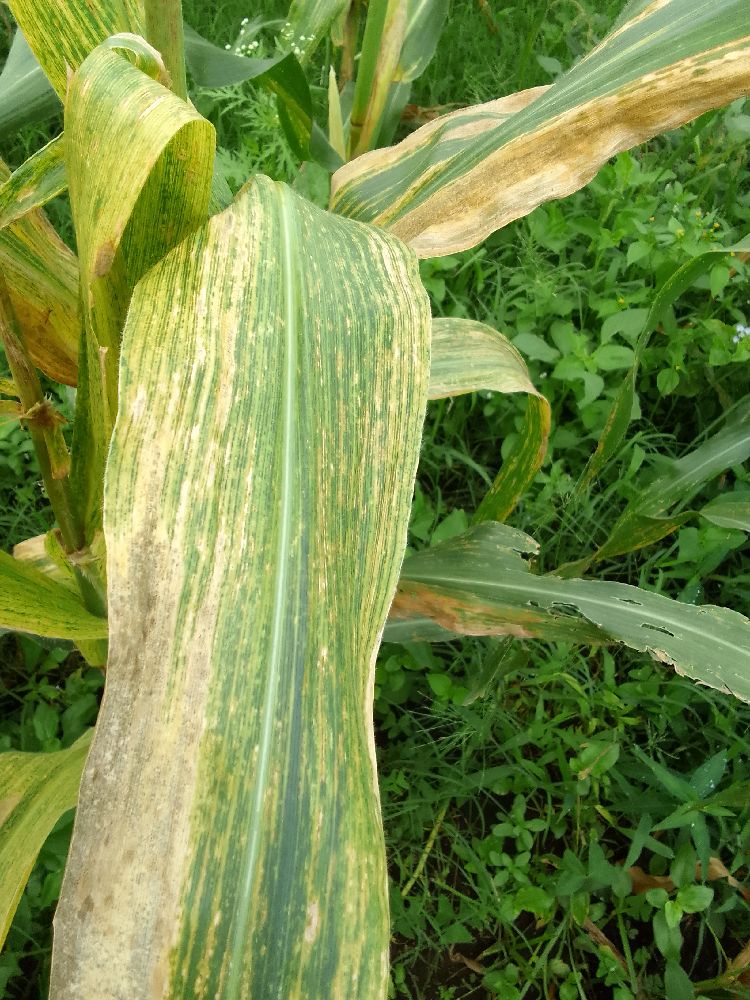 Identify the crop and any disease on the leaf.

maize, maize lethal necrosis
